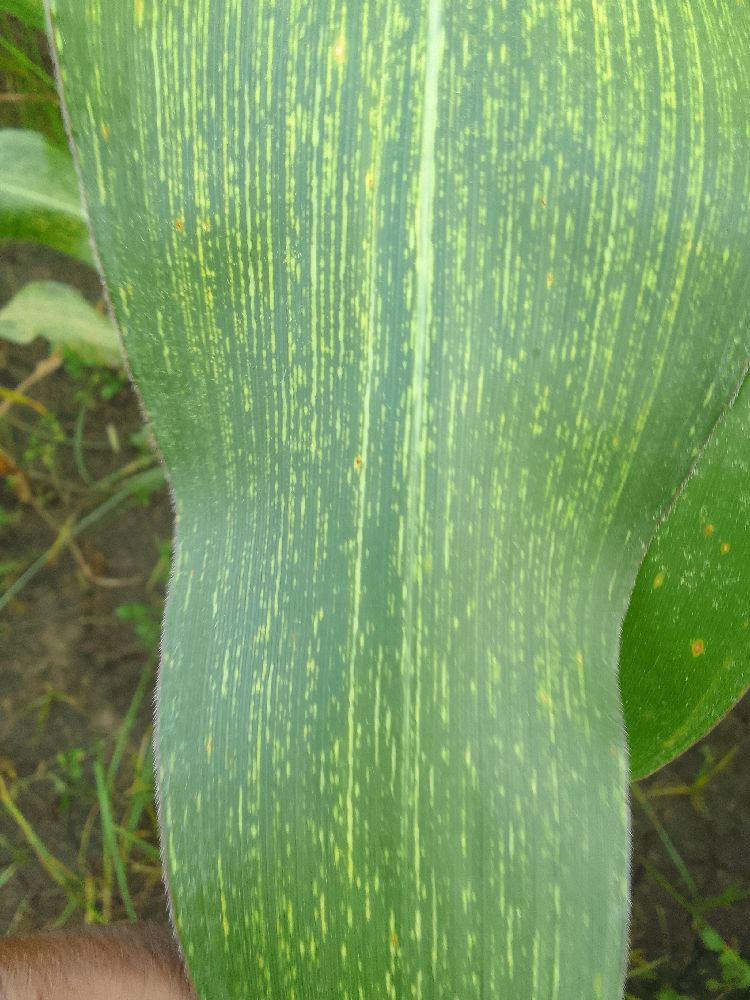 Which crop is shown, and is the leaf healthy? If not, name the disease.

maize, maize streak virus
